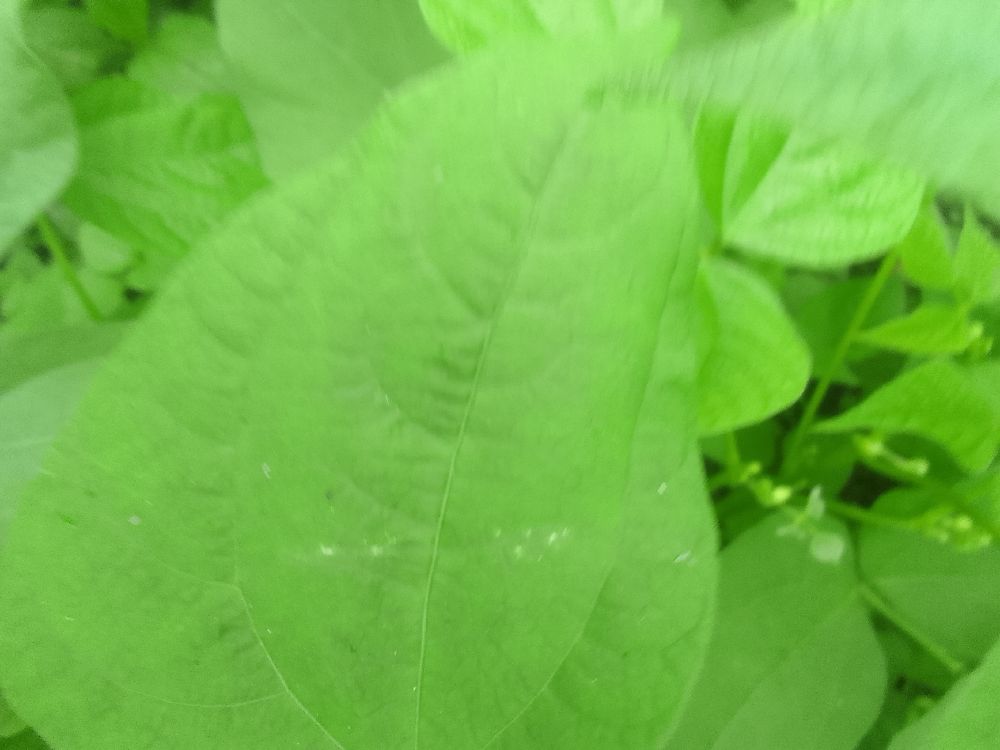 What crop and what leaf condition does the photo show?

common bean, healthy
